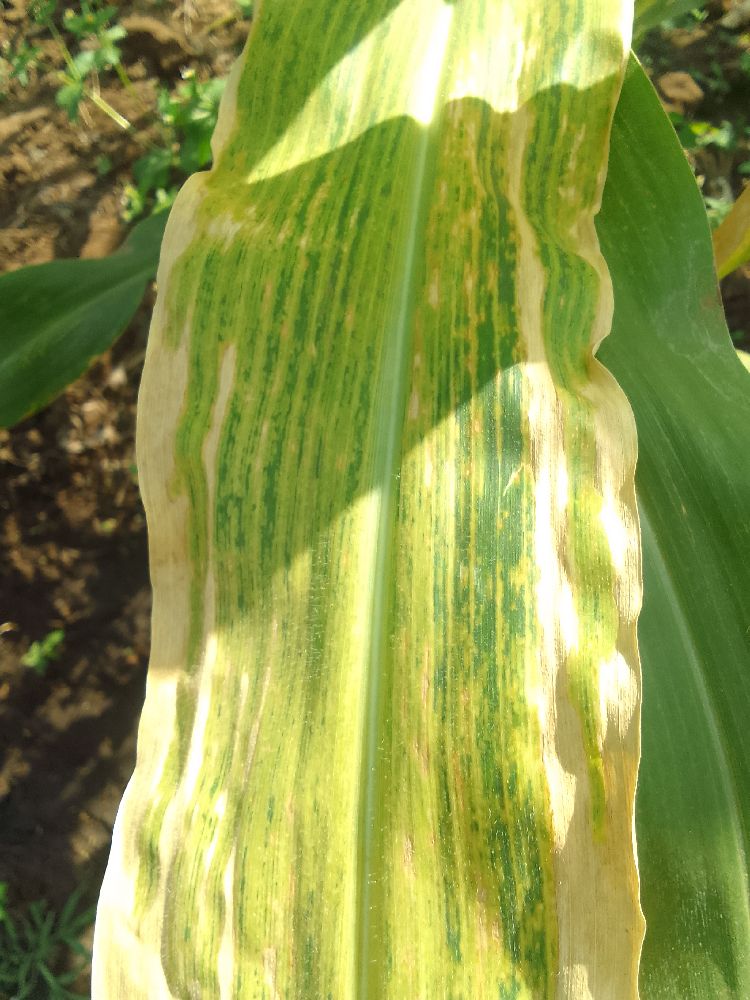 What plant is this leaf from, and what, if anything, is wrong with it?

maize, maize lethal necrosis
